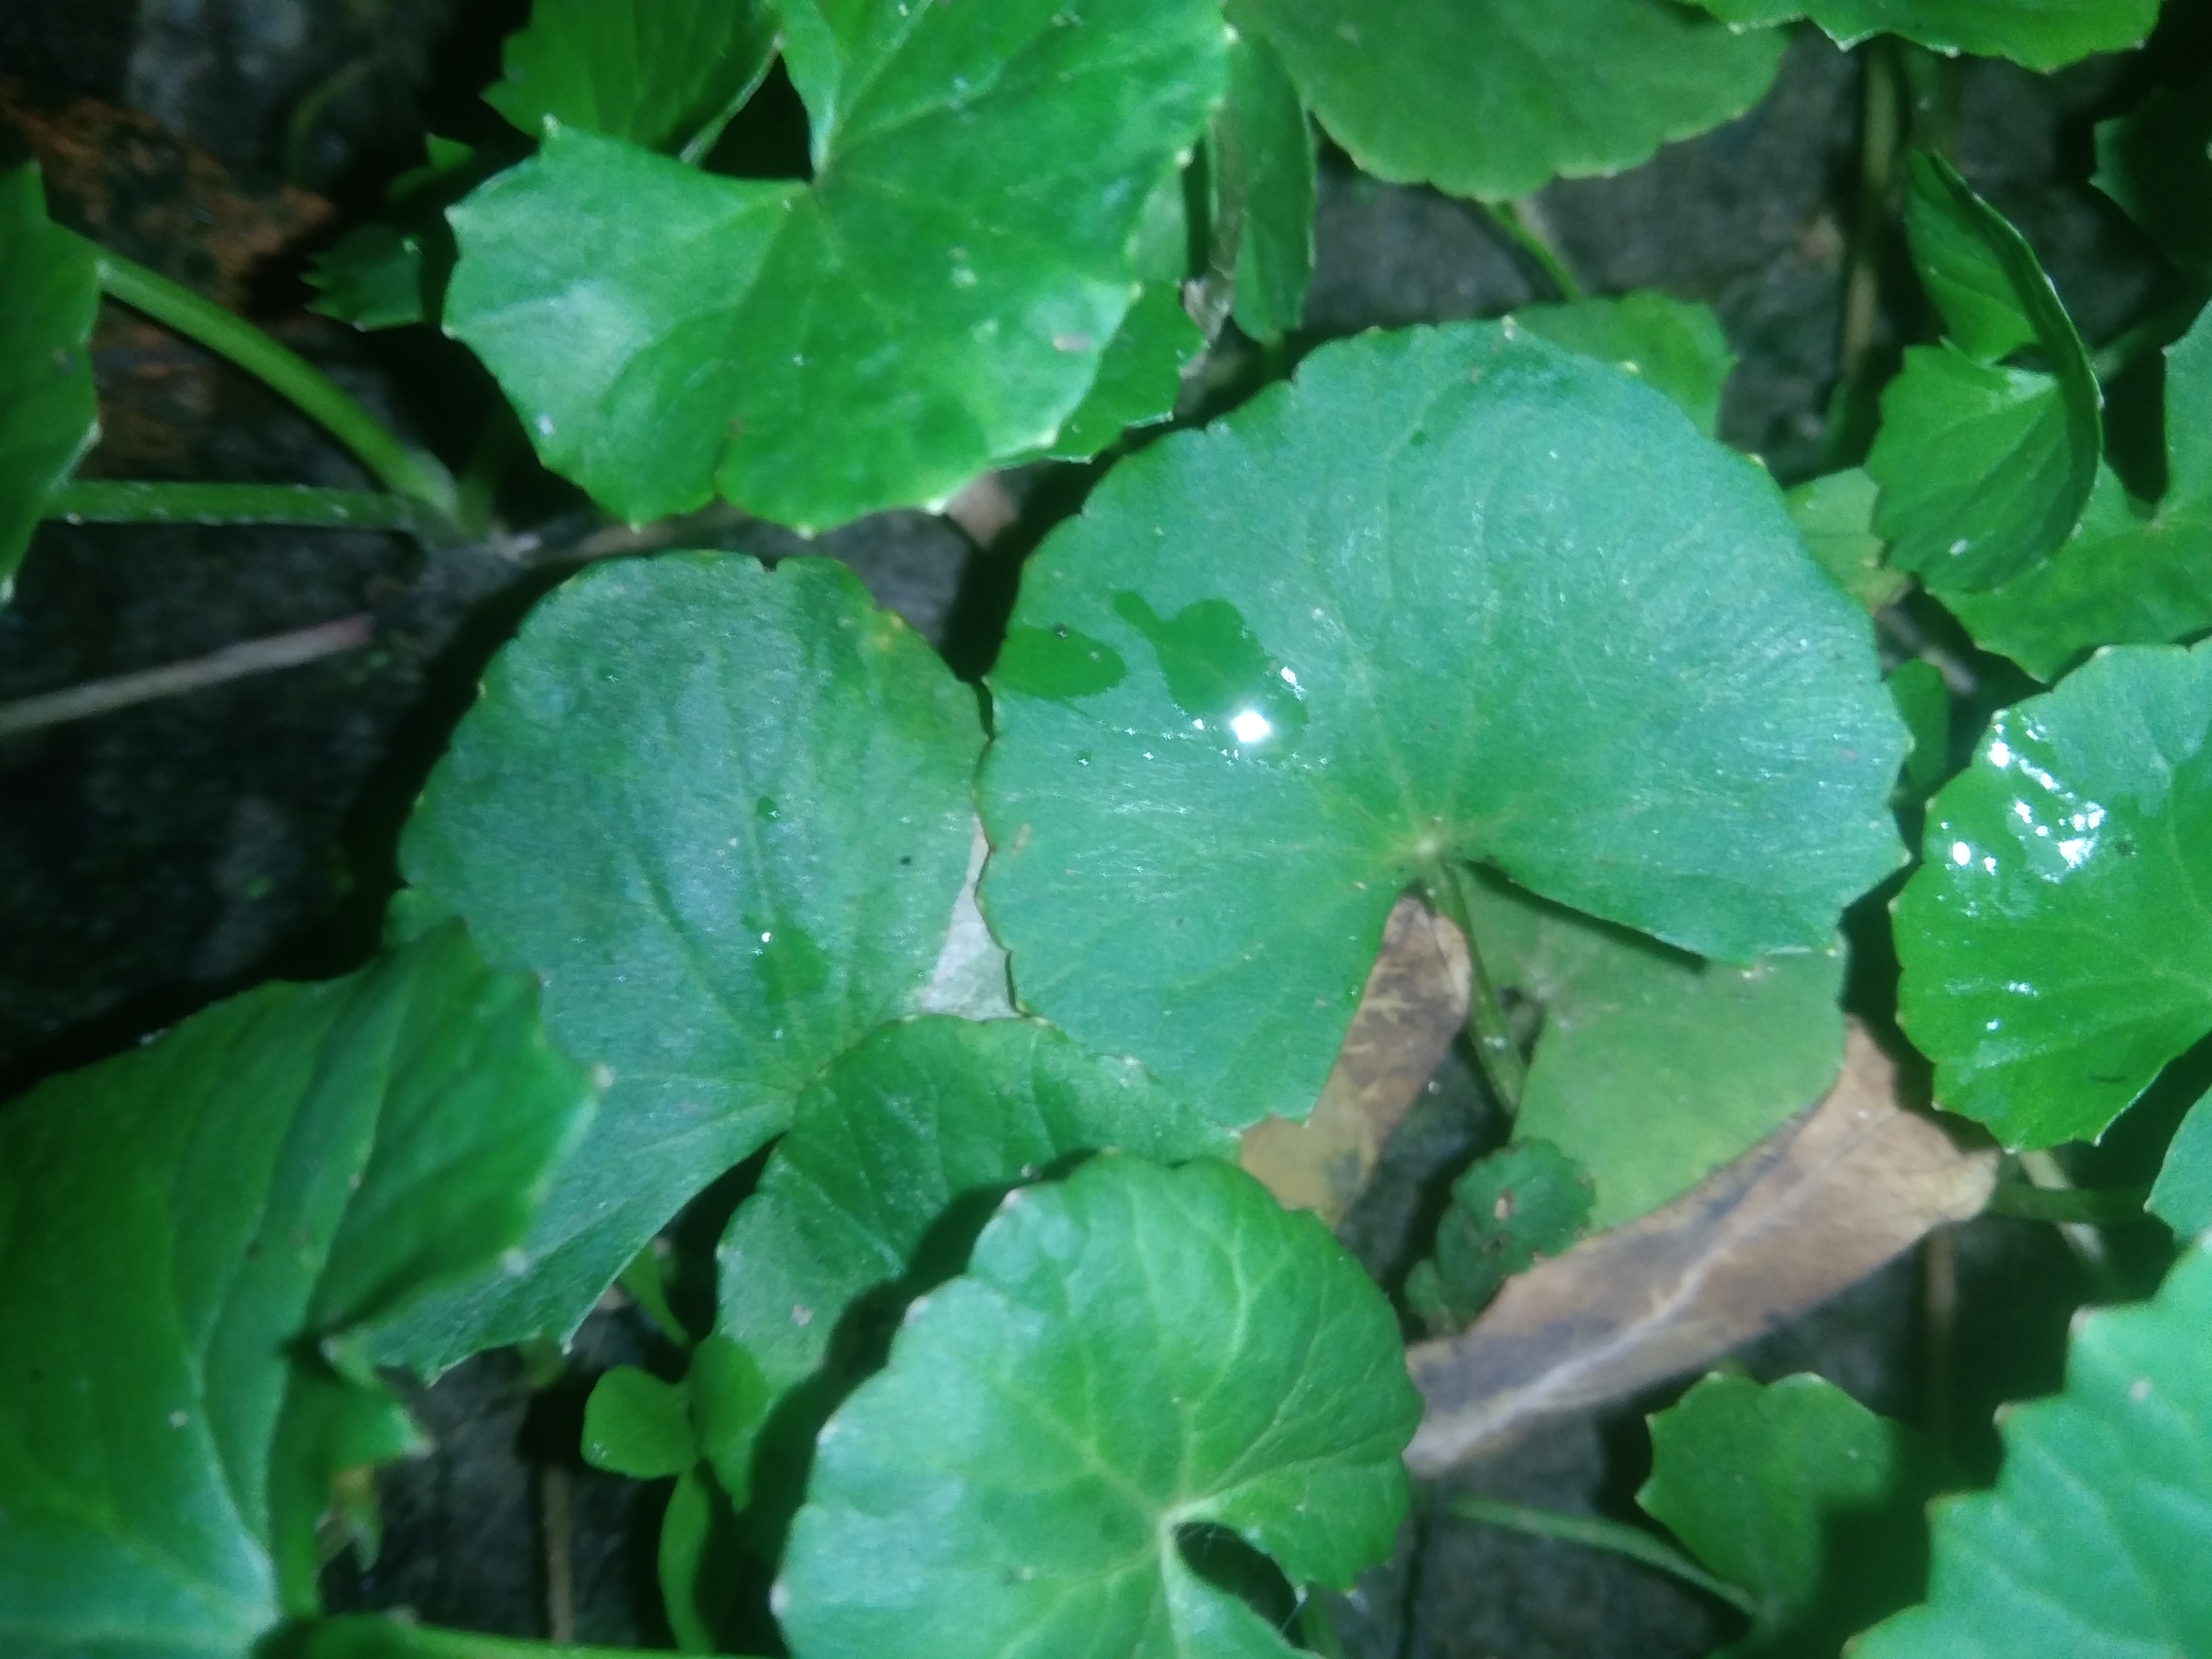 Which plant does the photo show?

thankuni
